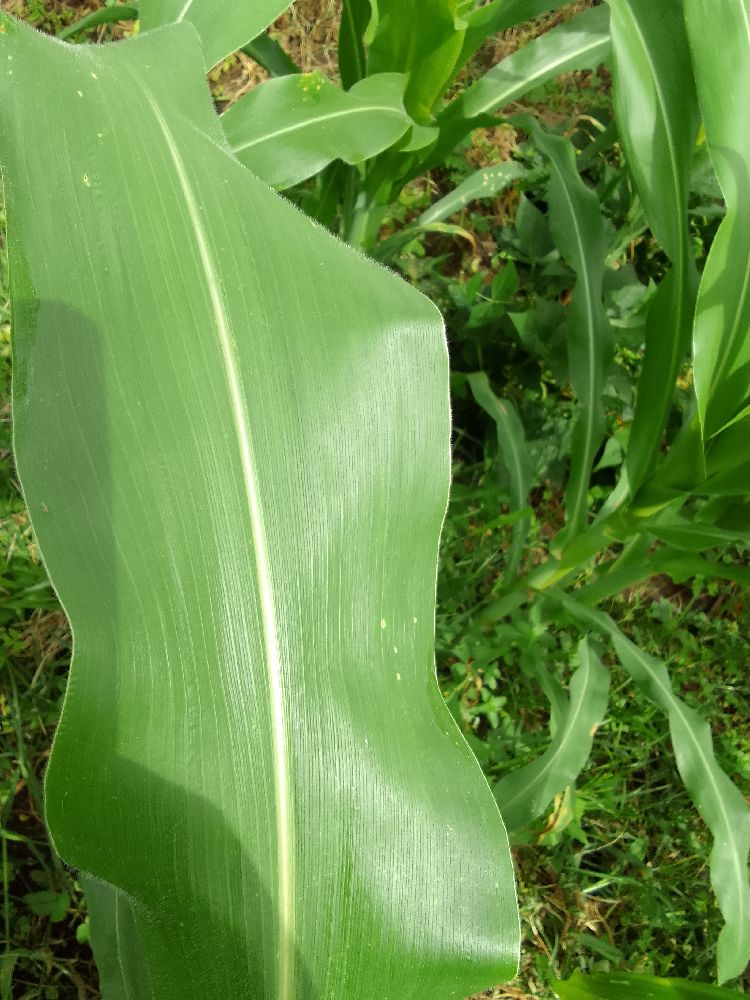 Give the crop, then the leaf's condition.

maize, healthy
